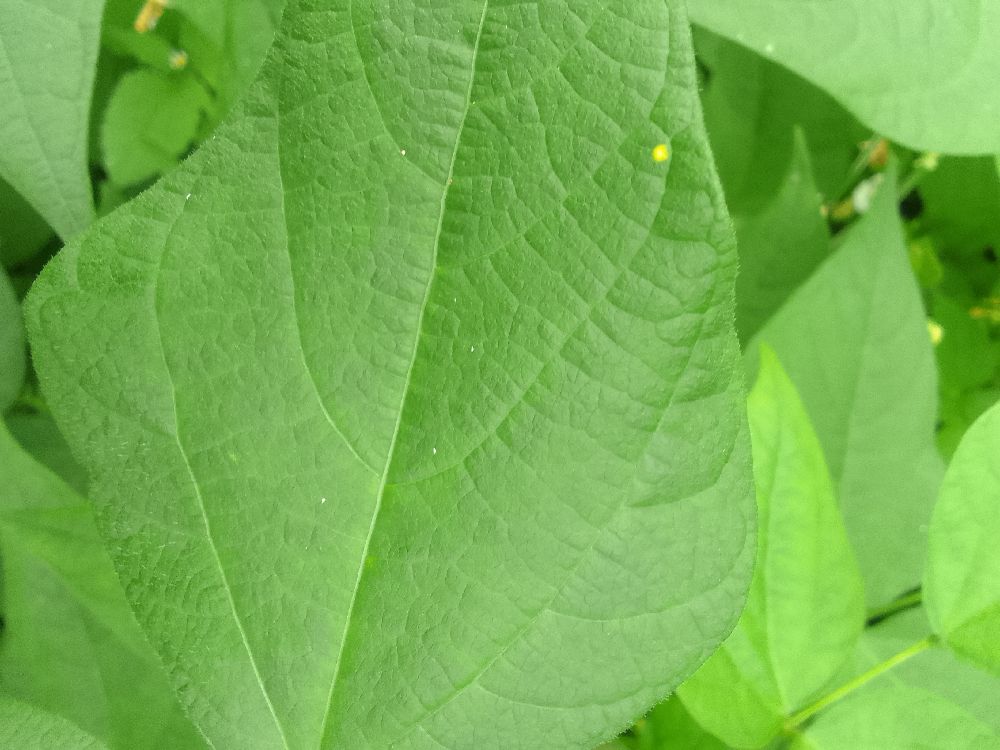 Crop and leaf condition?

common bean, healthy
